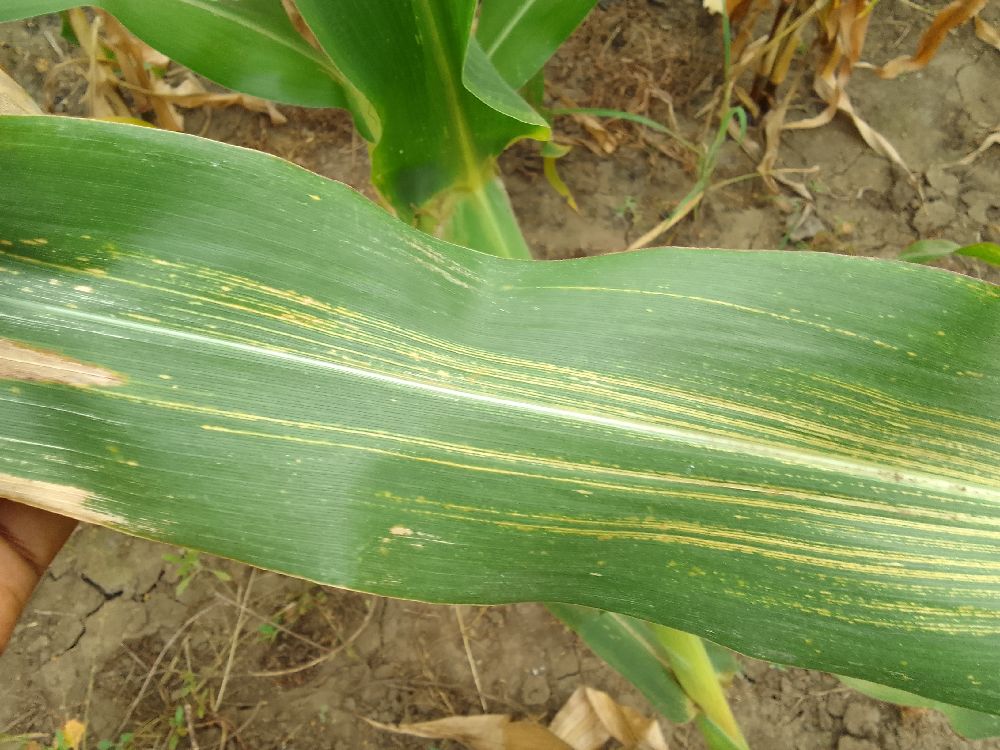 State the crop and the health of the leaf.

maize, maize streak virus
